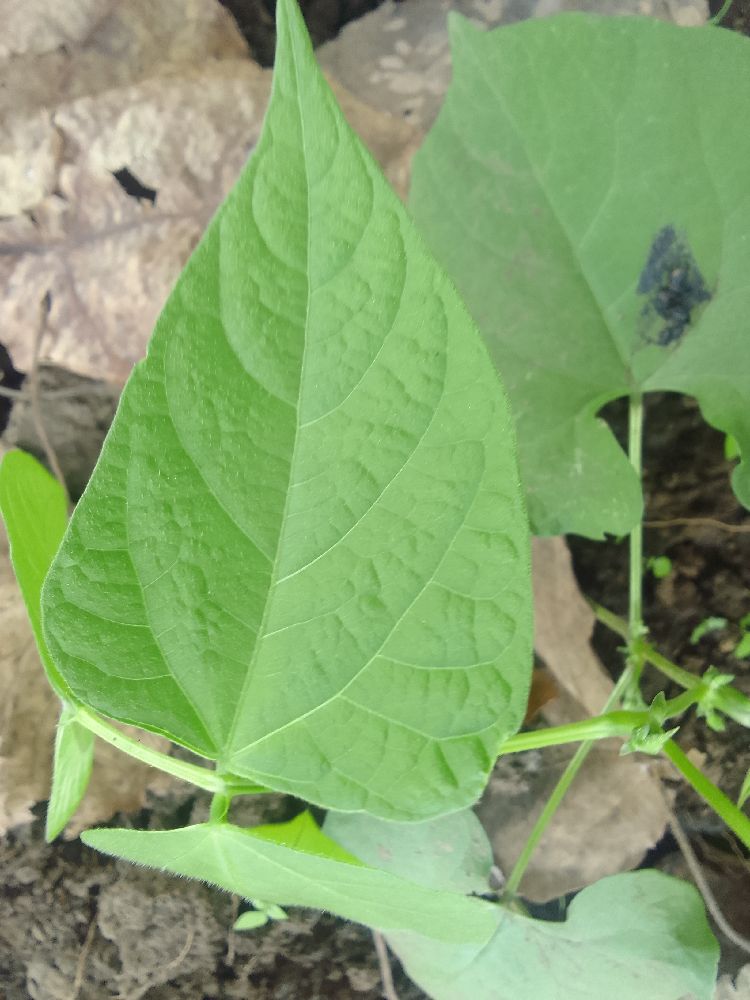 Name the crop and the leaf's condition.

common bean, healthy
